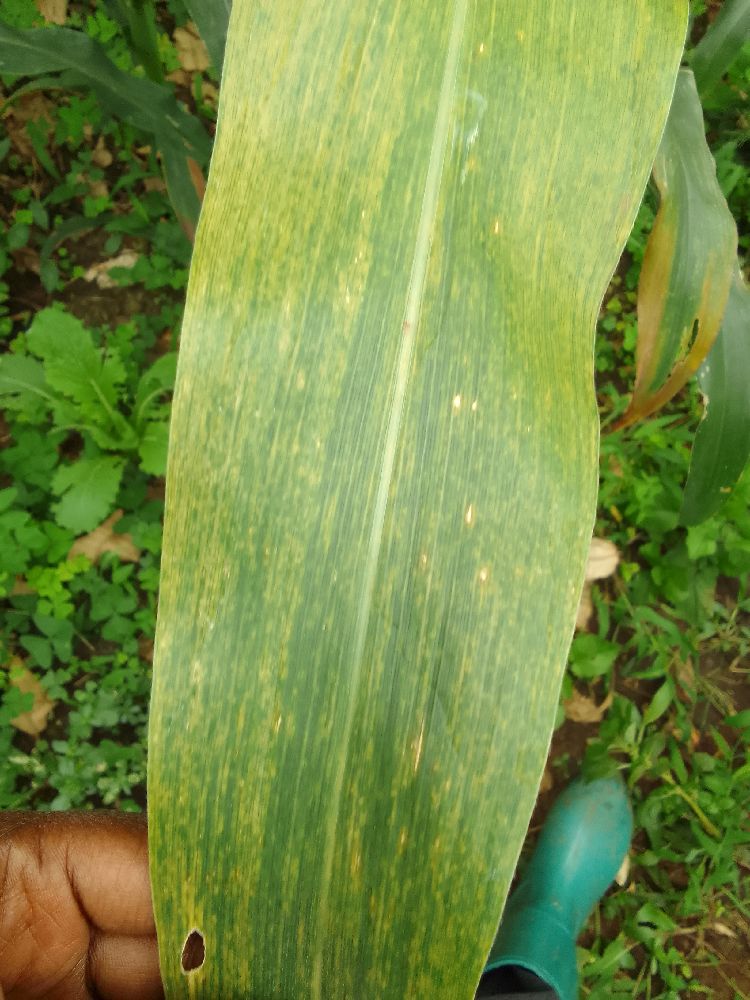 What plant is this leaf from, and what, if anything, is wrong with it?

maize, maize lethal necrosis
